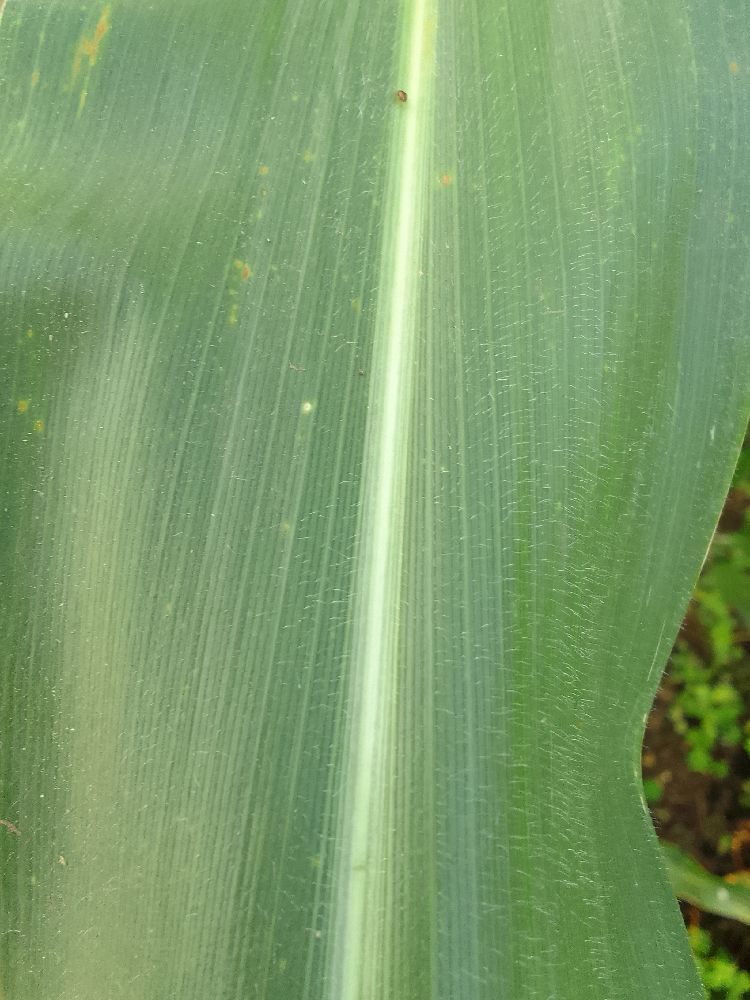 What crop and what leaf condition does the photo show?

common bean, healthy
